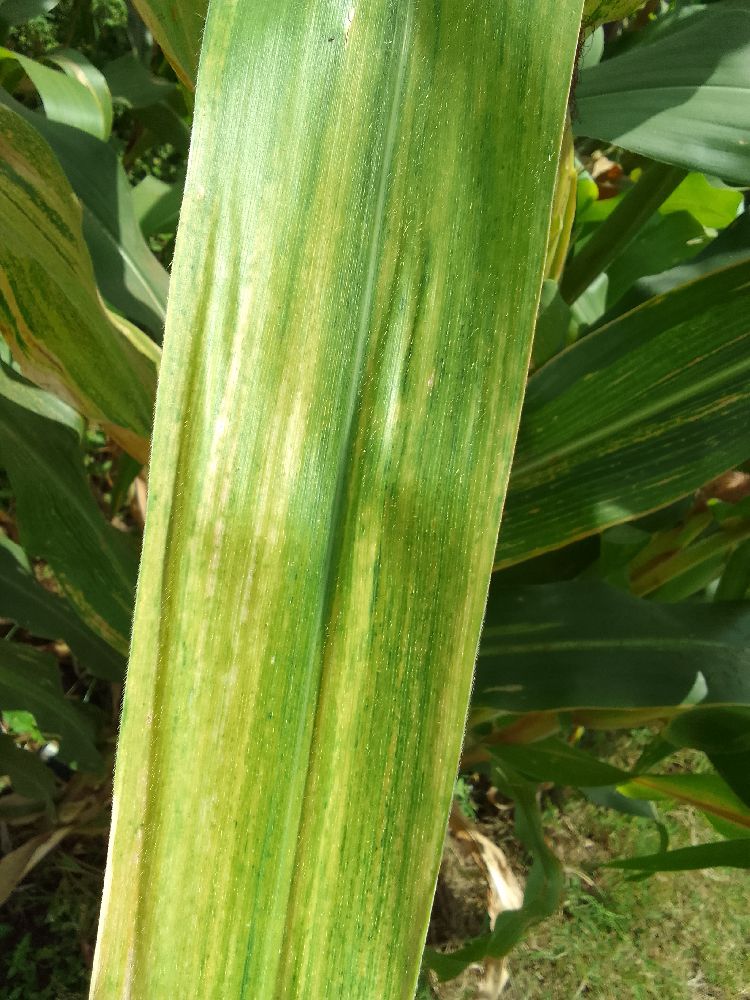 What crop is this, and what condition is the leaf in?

maize, maize lethal necrosis
